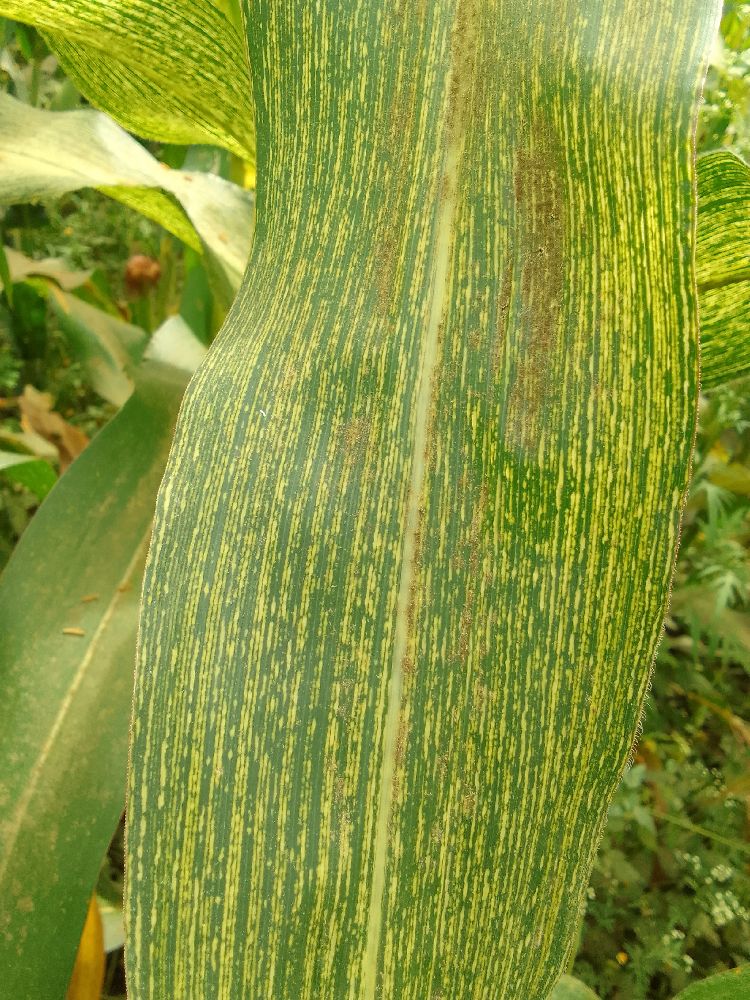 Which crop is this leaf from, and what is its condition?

maize, maize streak virus
